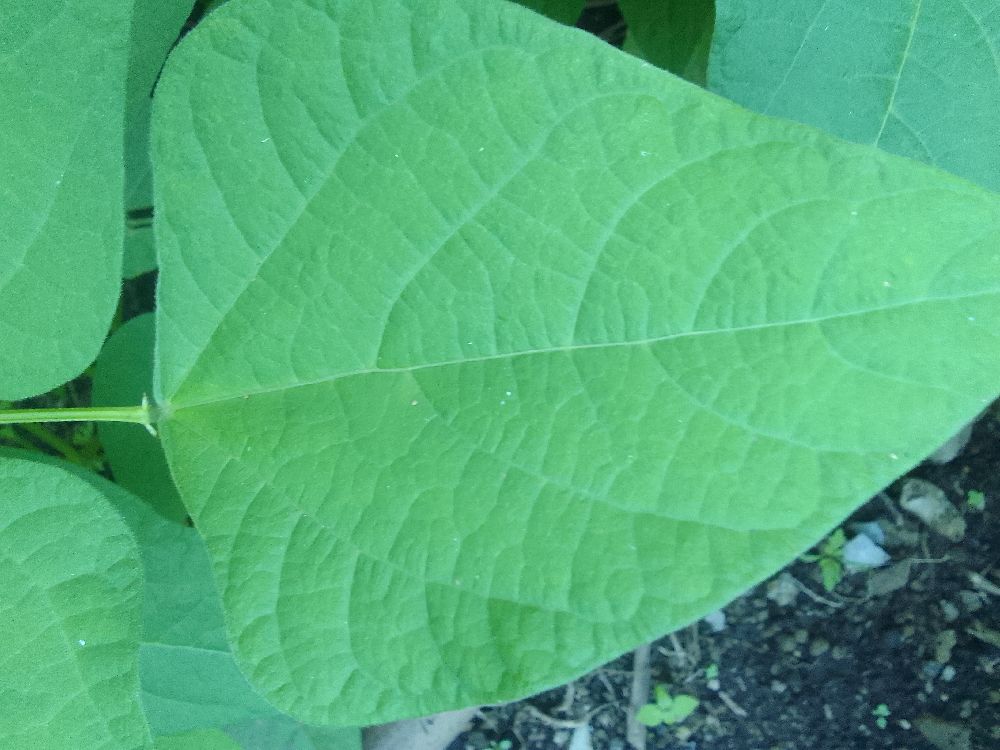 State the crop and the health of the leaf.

common bean, healthy
